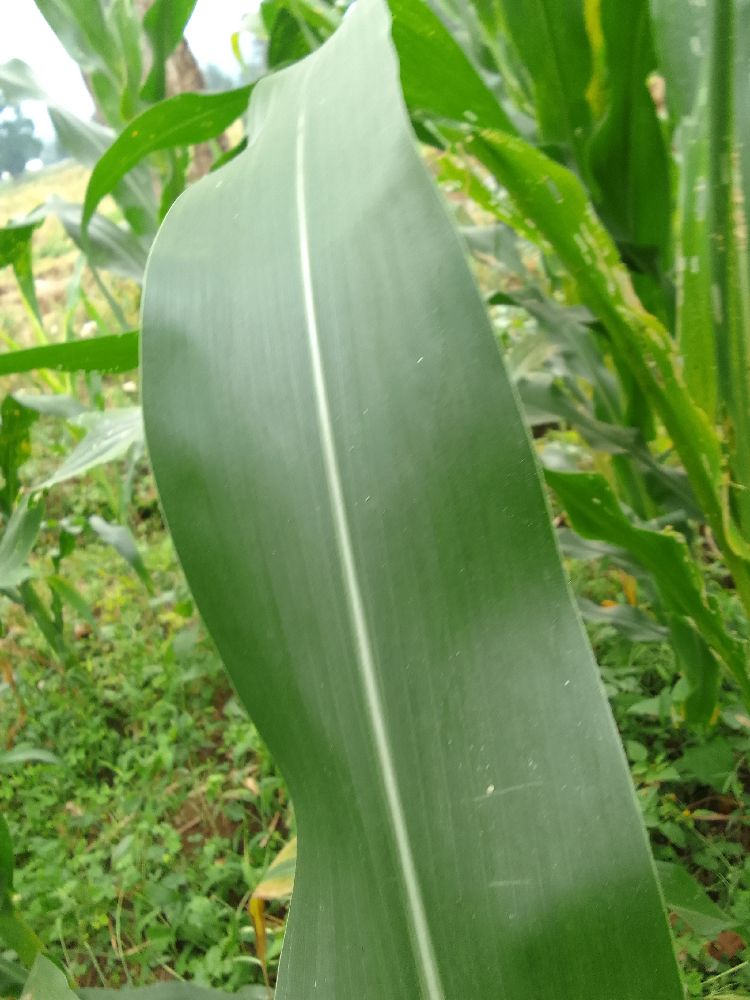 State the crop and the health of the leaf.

maize, healthy
